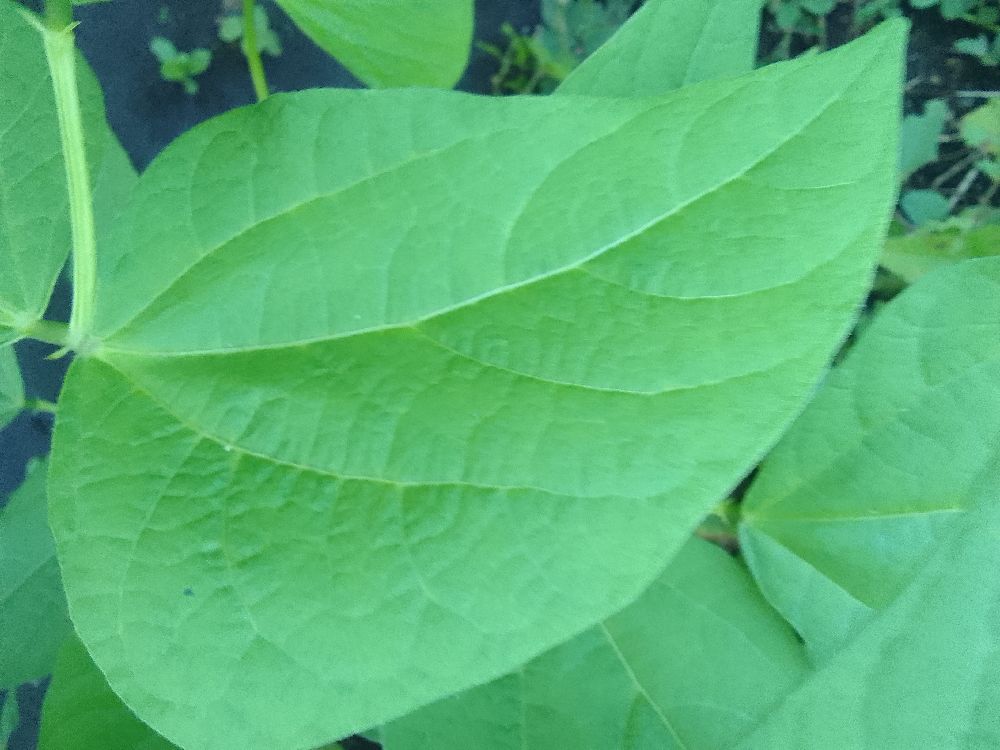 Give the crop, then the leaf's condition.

common bean, healthy
